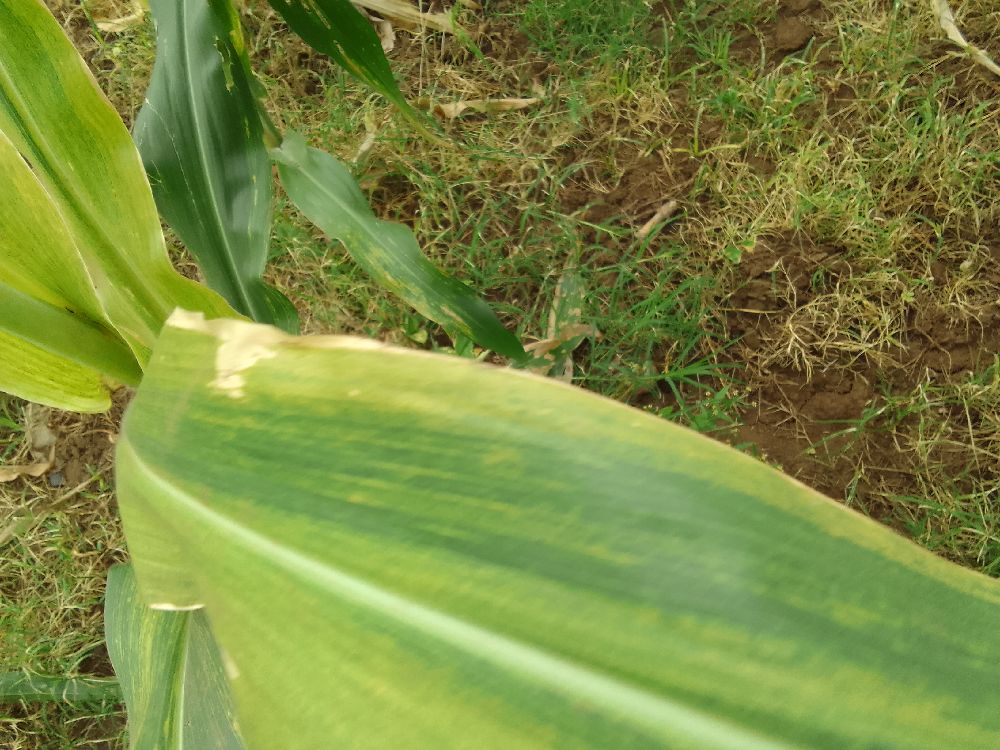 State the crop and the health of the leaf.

maize, maize lethal necrosis
